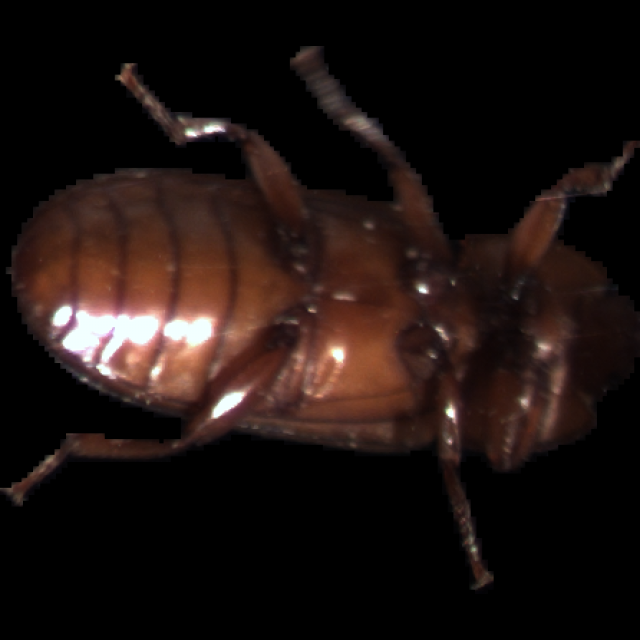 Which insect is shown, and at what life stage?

mealworm beetle
